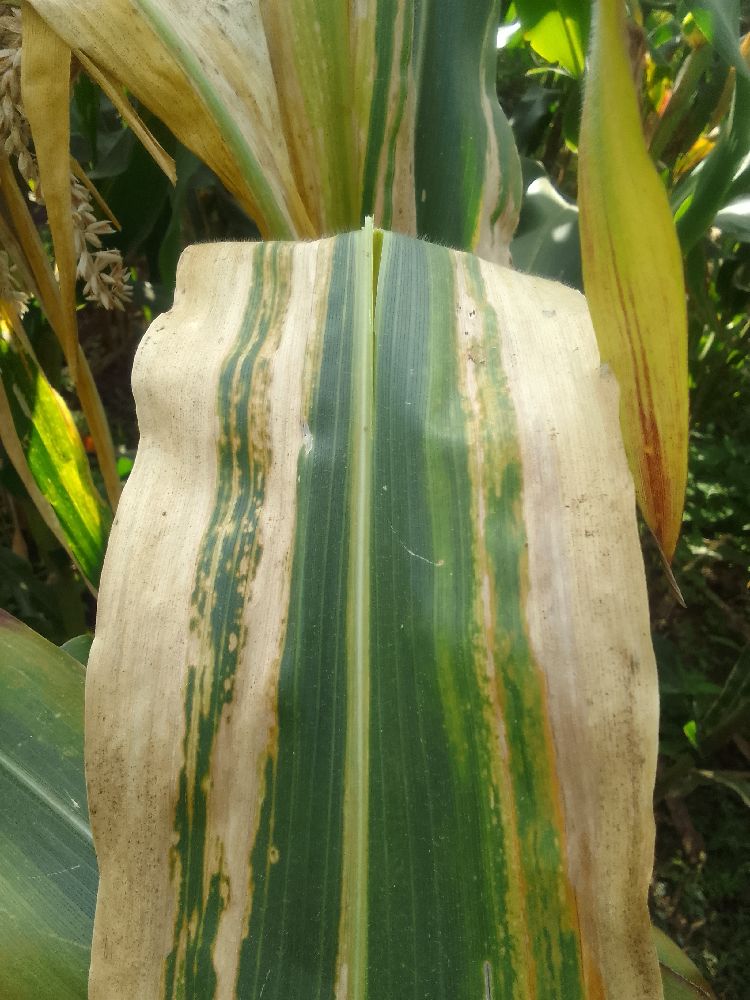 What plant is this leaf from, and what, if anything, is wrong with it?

maize, maize lethal necrosis
